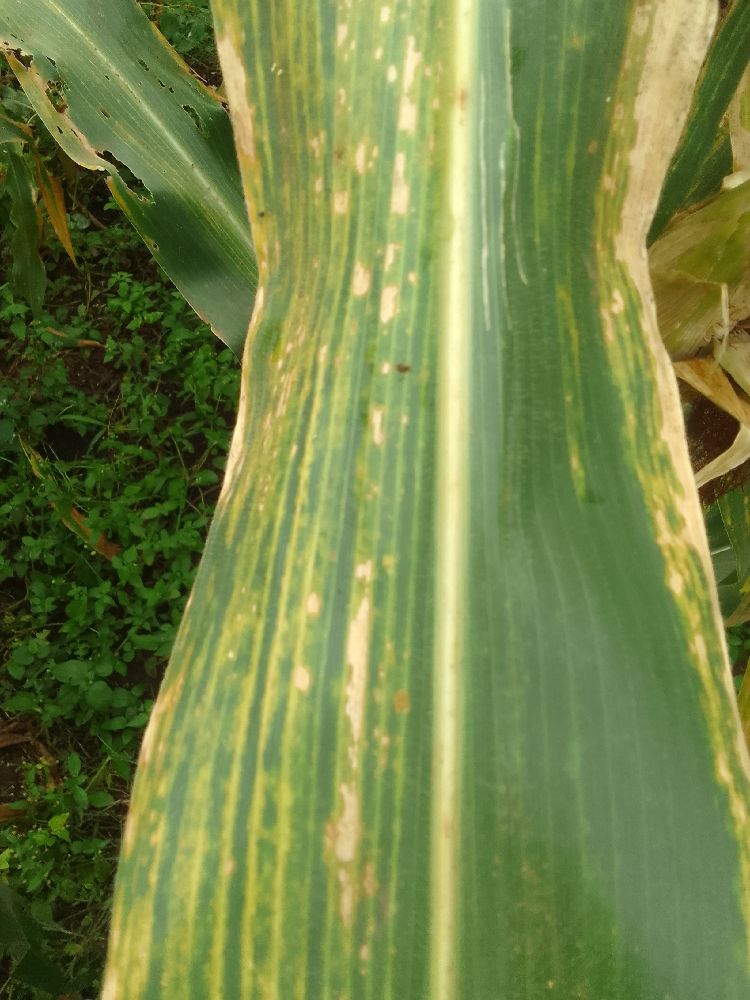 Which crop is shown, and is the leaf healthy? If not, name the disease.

maize, maize lethal necrosis
